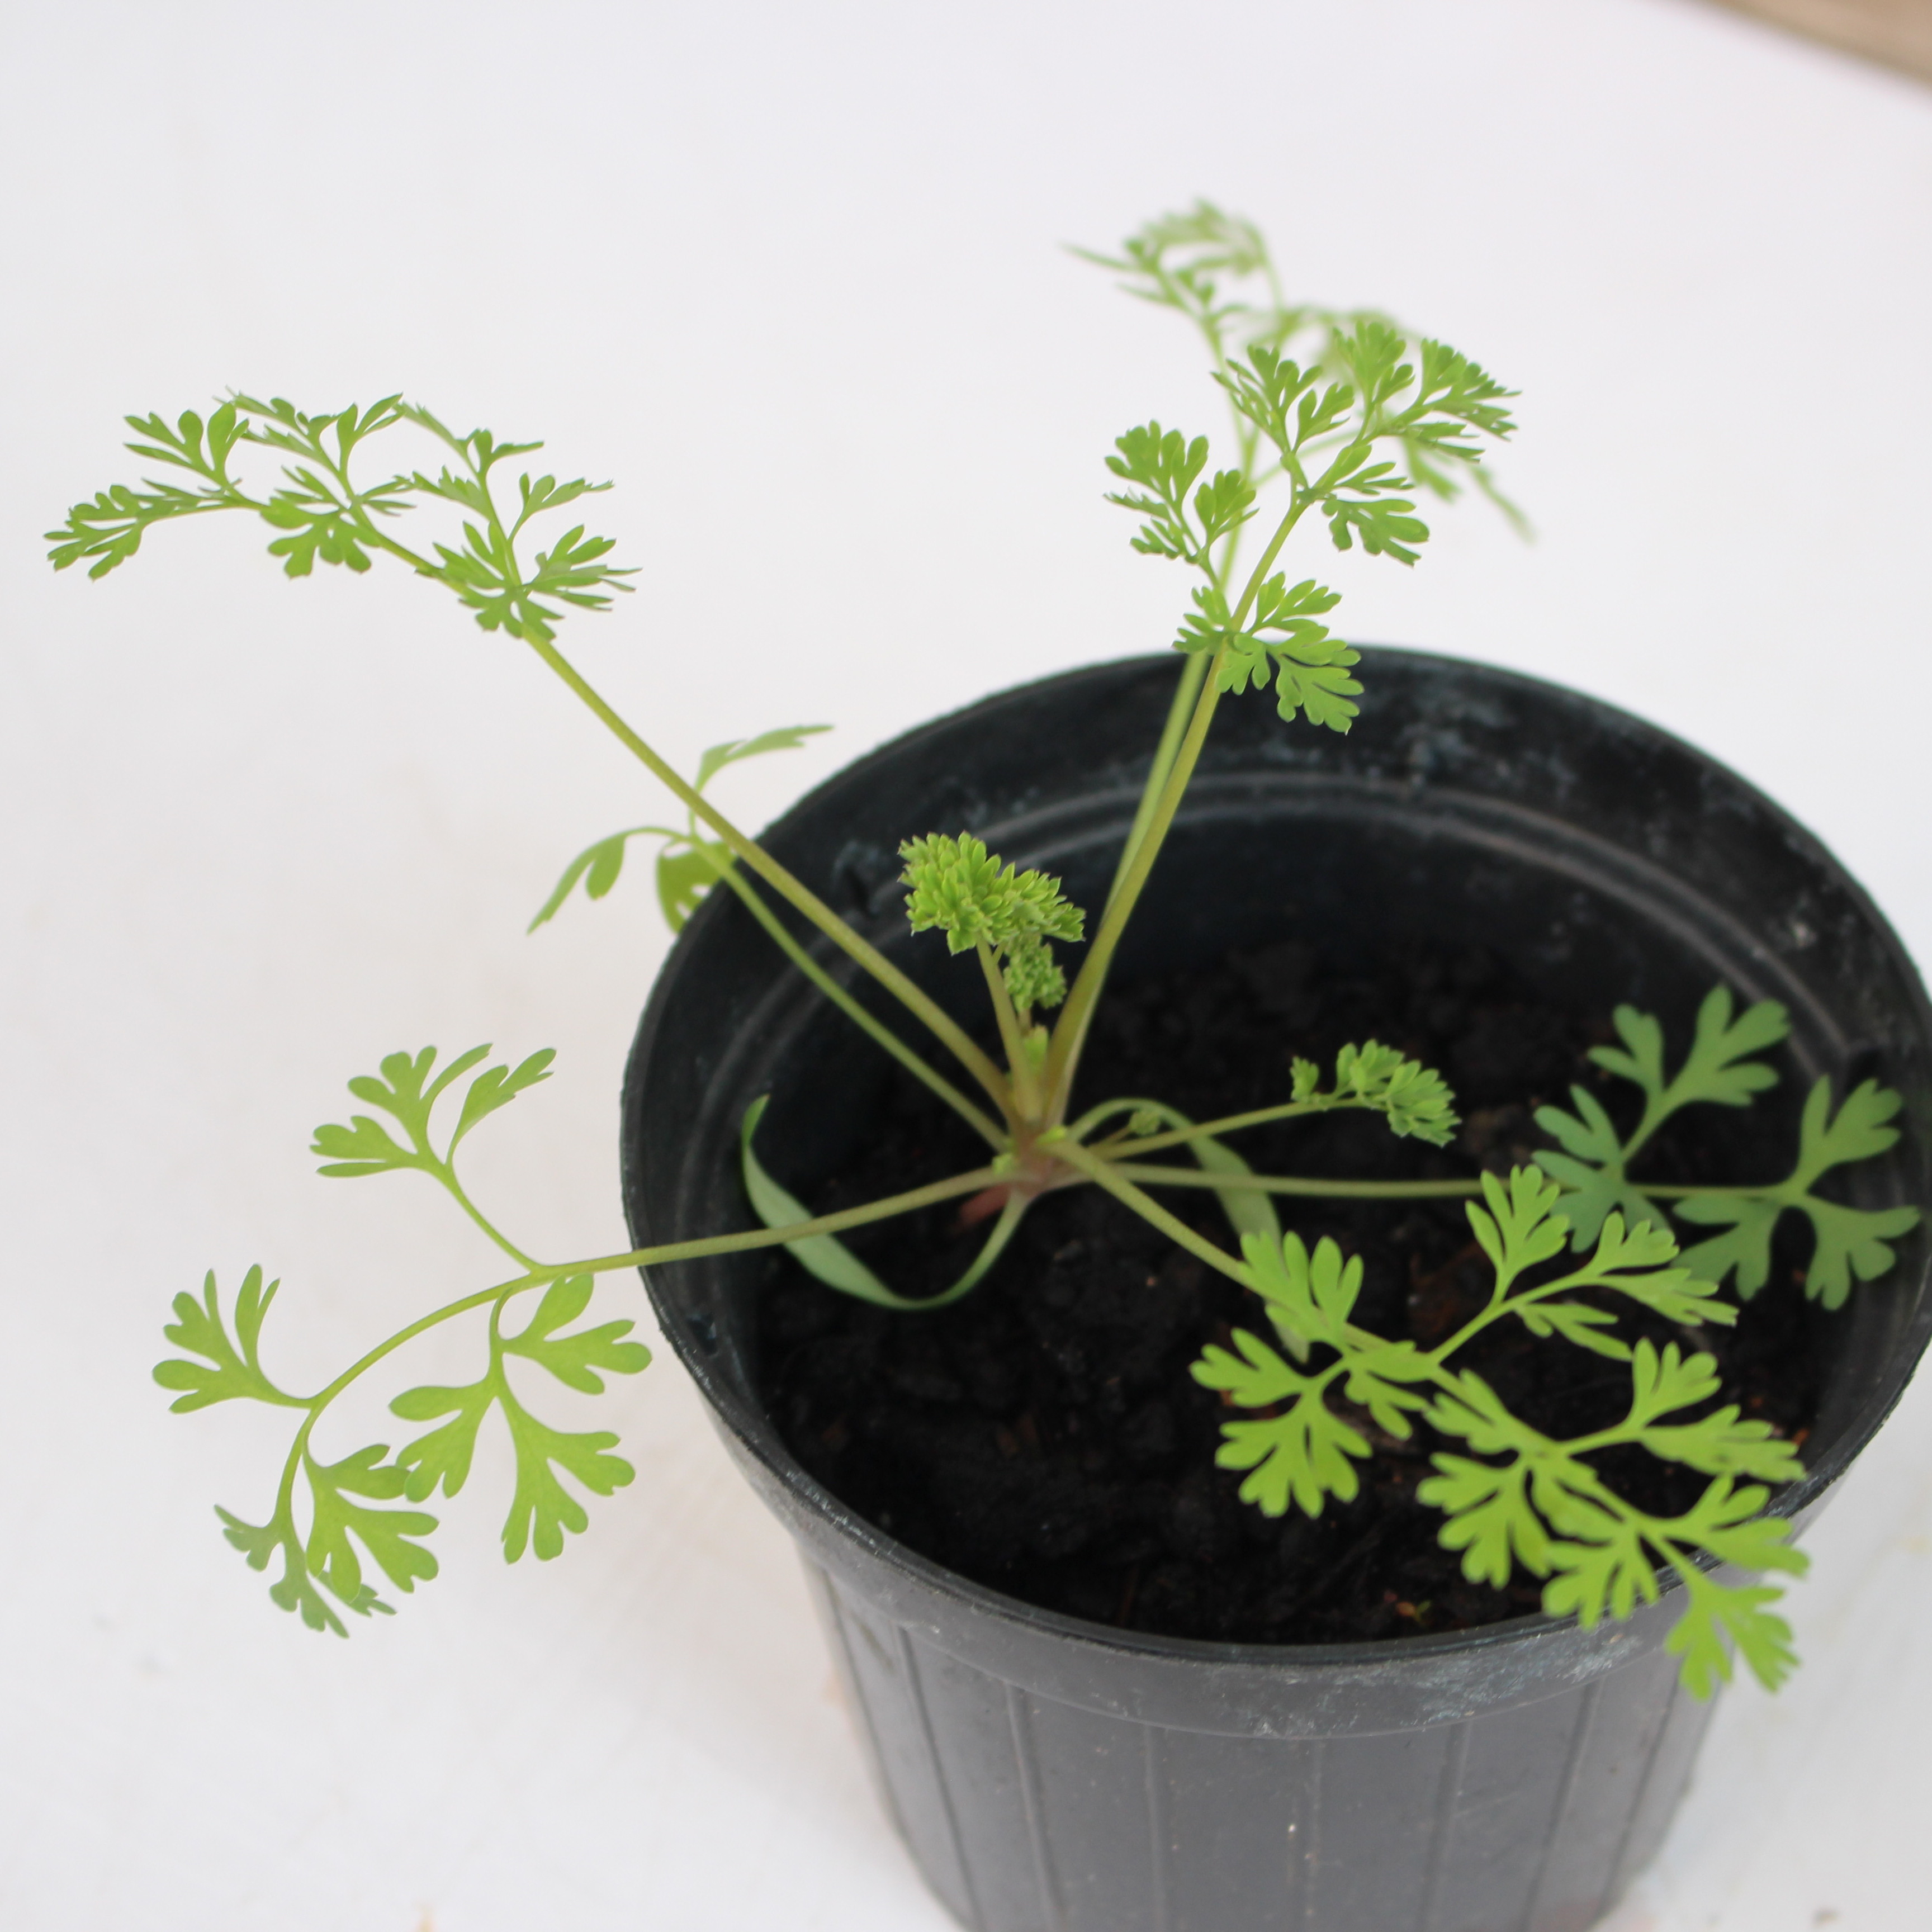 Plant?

Fumaria officinalis
